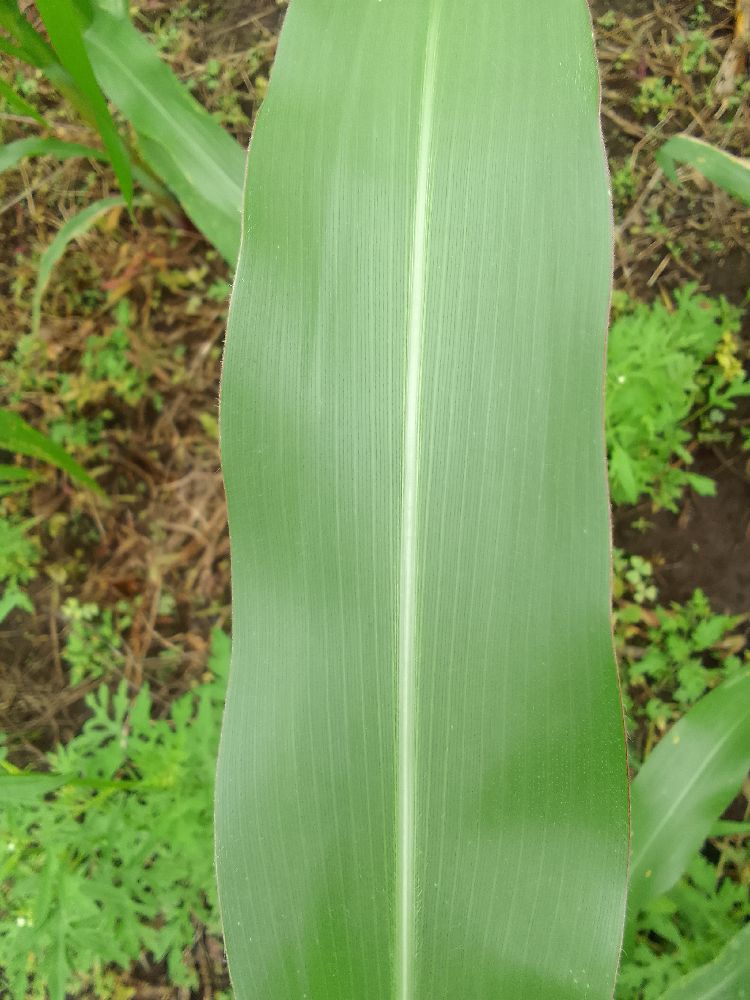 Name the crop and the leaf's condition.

maize, healthy
